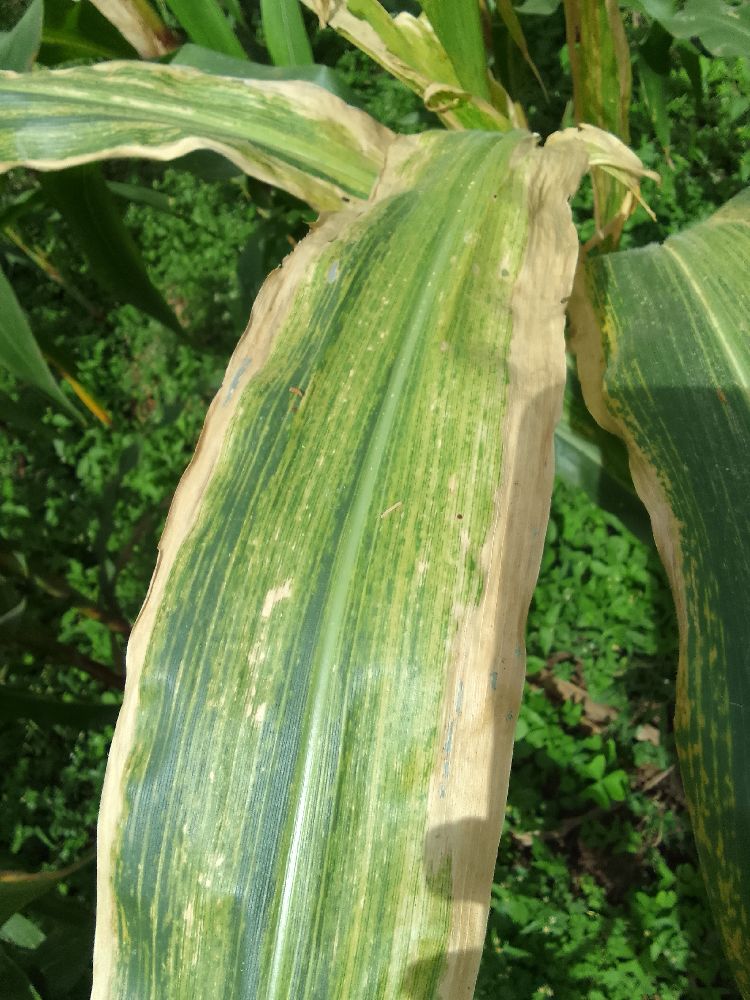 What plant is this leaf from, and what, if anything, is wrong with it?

maize, maize lethal necrosis
